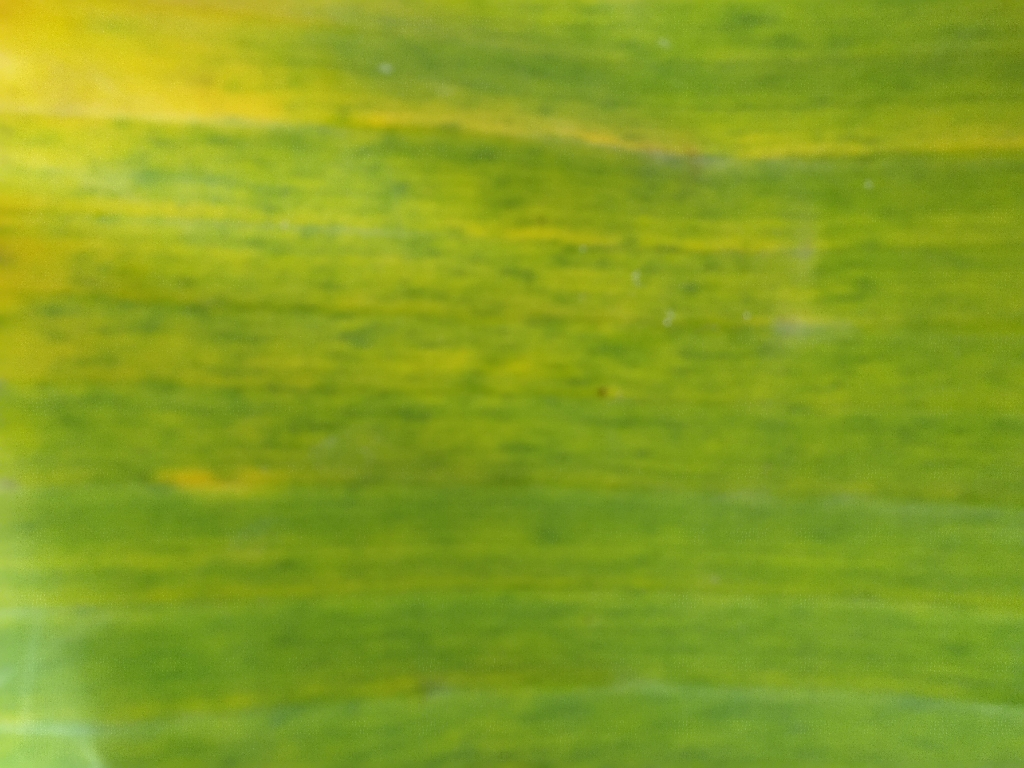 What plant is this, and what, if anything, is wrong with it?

banana, fusarium wilt race 1
